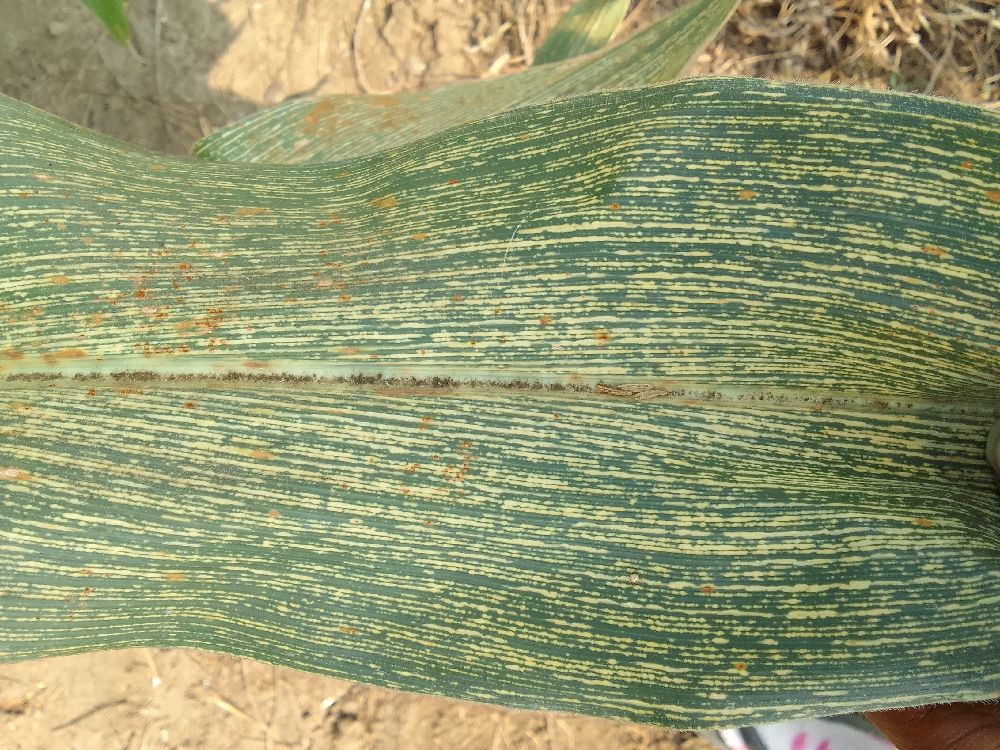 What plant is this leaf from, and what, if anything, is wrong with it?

maize, maize streak virus
